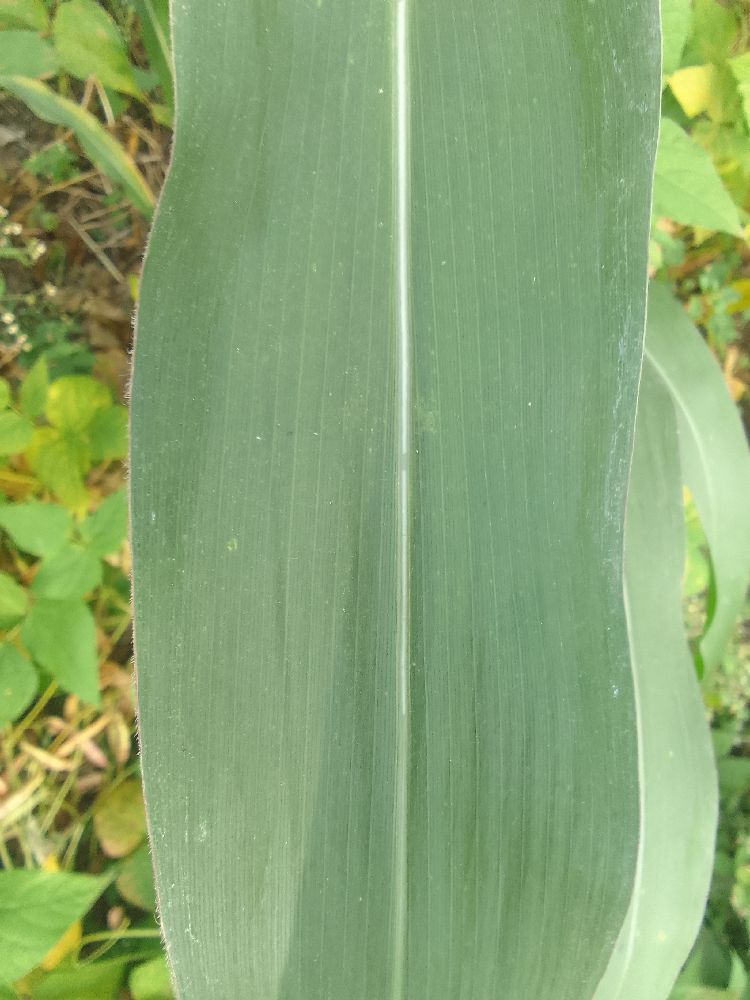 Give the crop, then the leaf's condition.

maize, healthy
